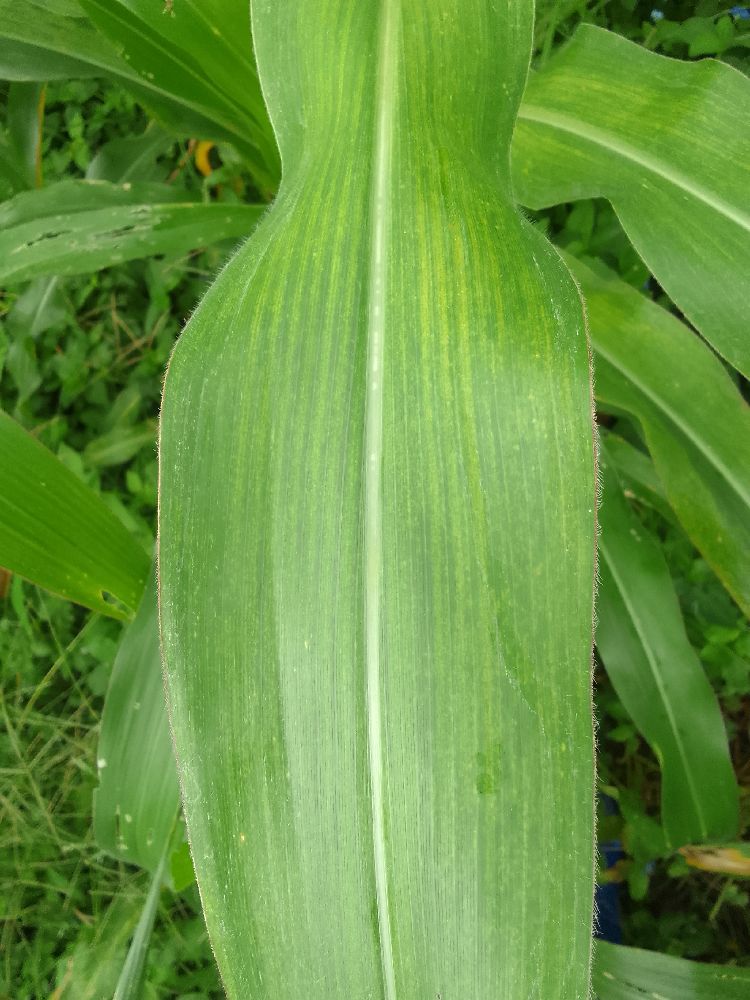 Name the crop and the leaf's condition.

maize, maize lethal necrosis
